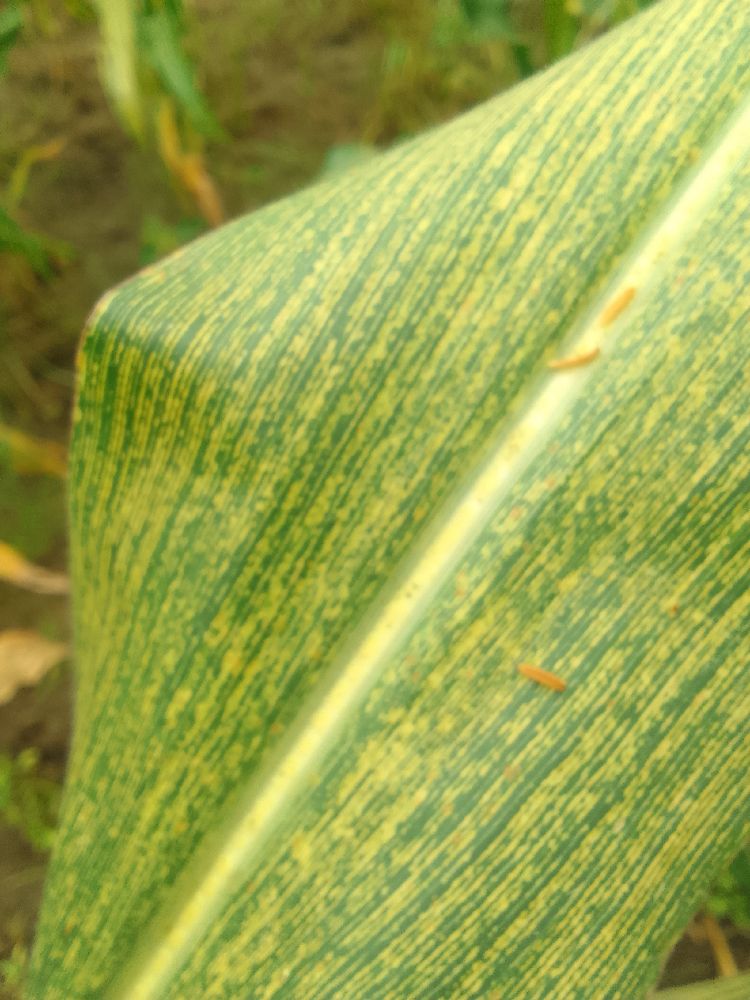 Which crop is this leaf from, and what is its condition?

maize, maize streak virus
